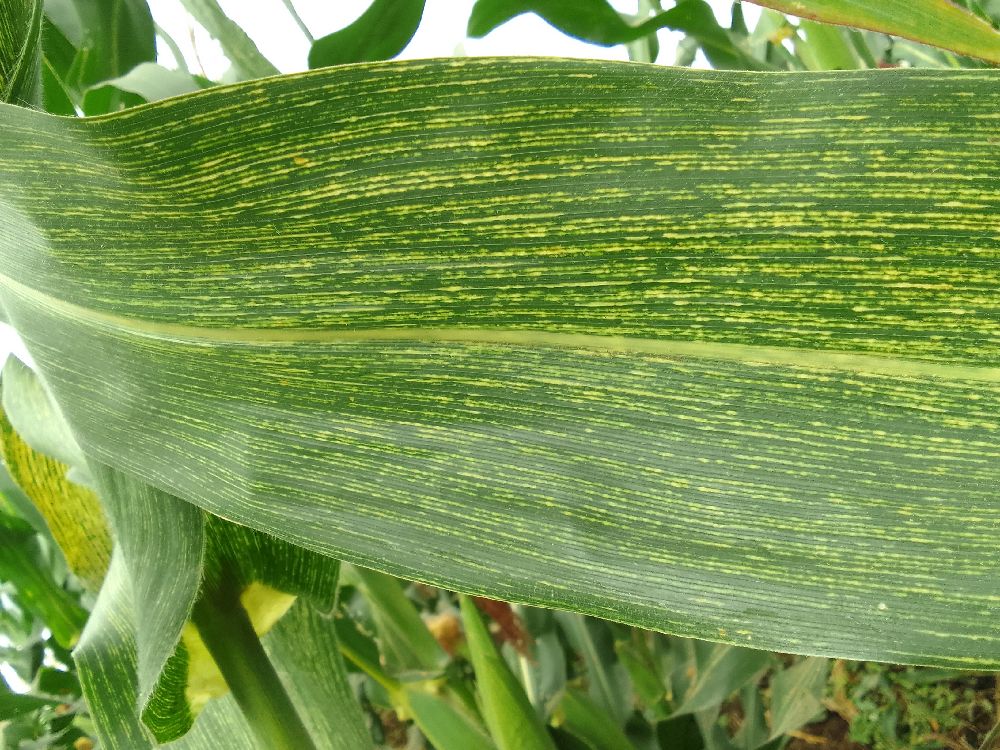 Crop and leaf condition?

maize, maize streak virus
